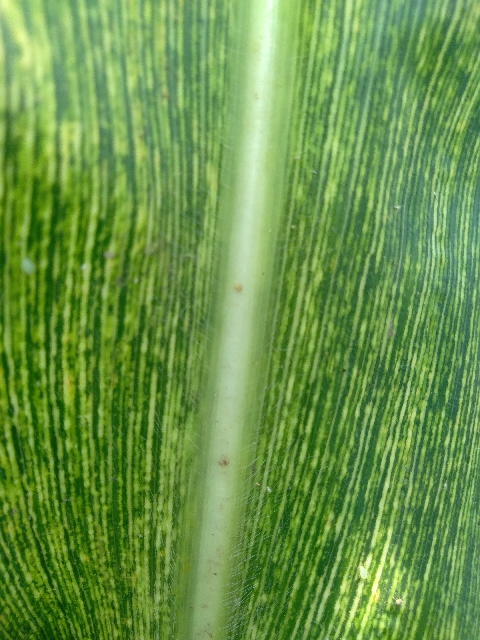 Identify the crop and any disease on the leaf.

maize, maize streak virus
